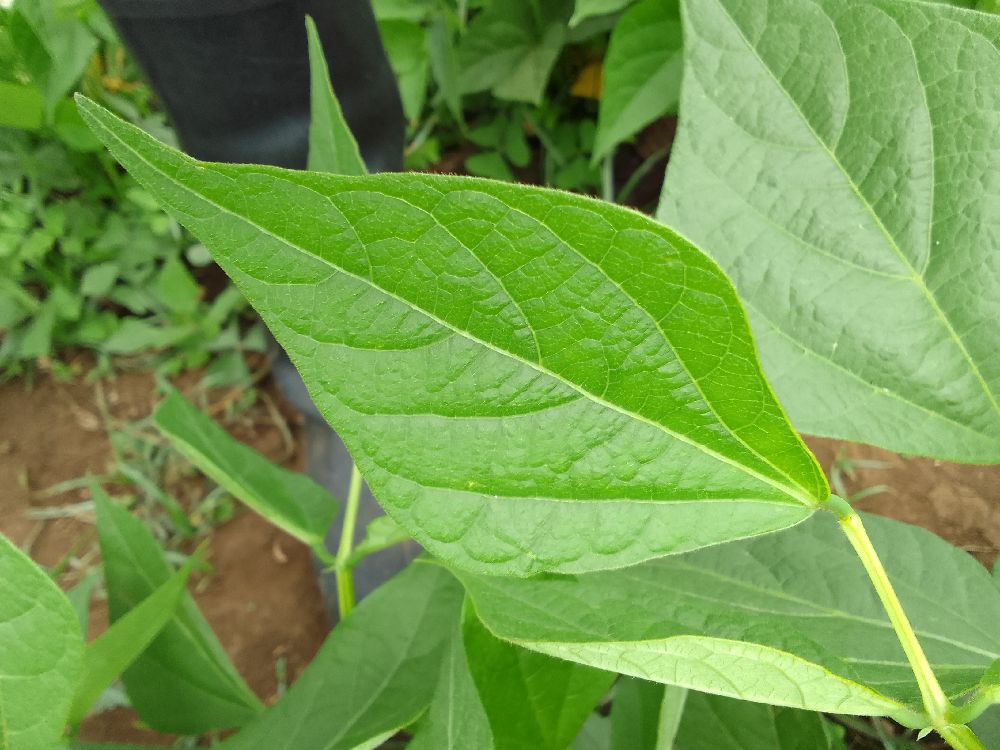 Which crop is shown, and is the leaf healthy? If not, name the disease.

common bean, healthy
